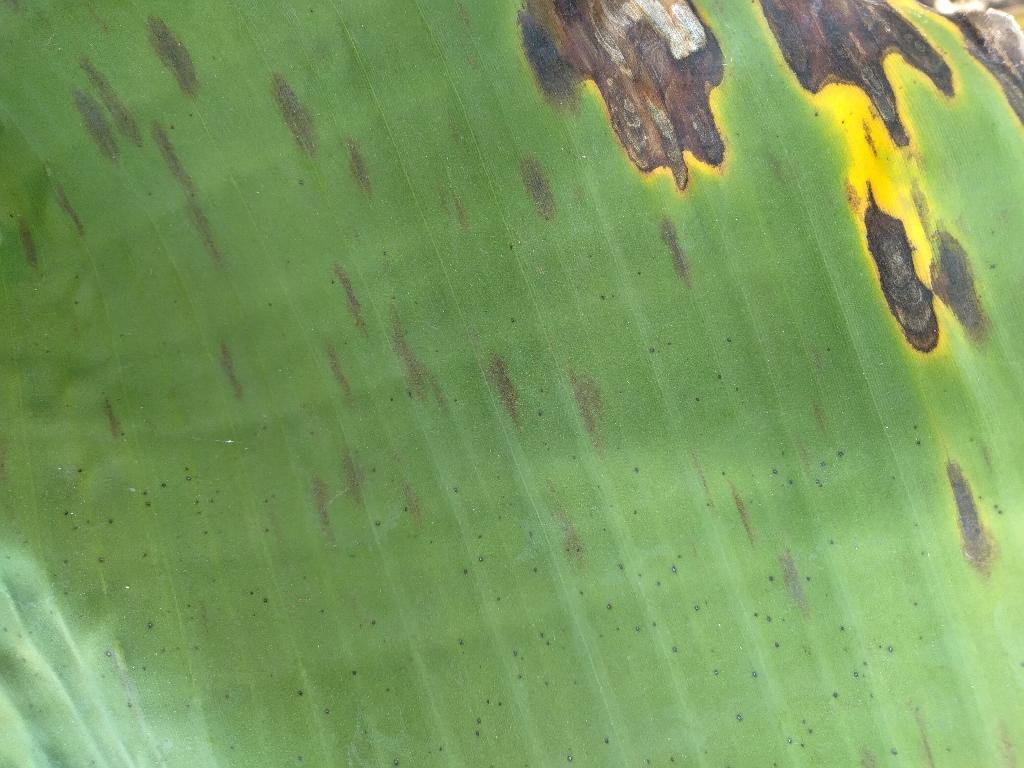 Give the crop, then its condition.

banana, black sigatoka
